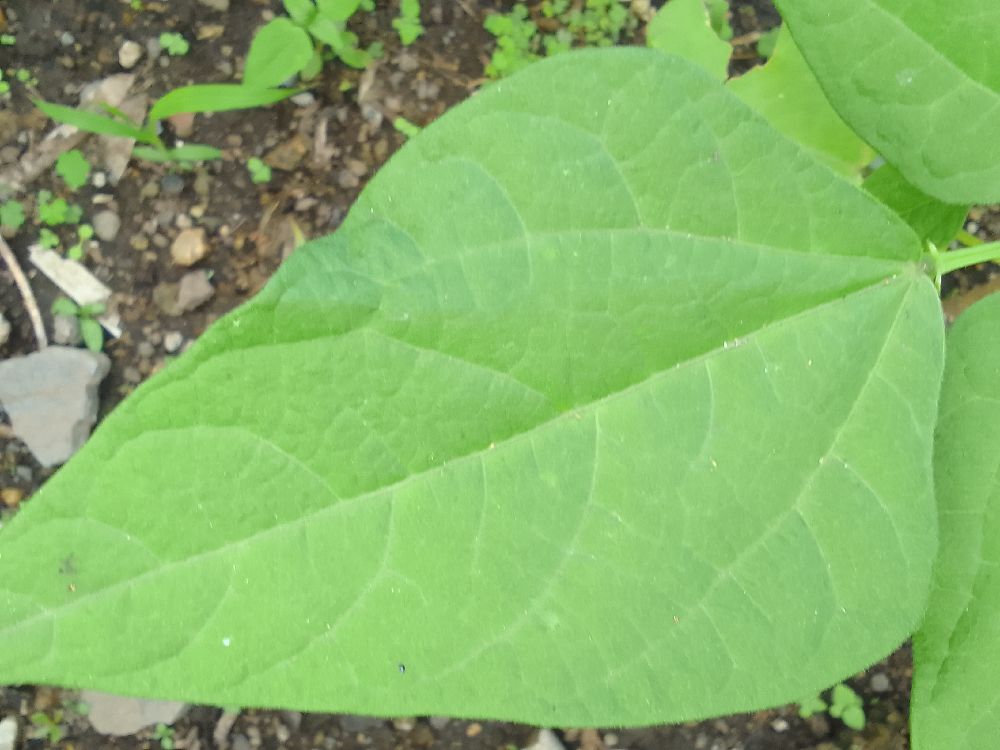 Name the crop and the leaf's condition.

common bean, healthy
